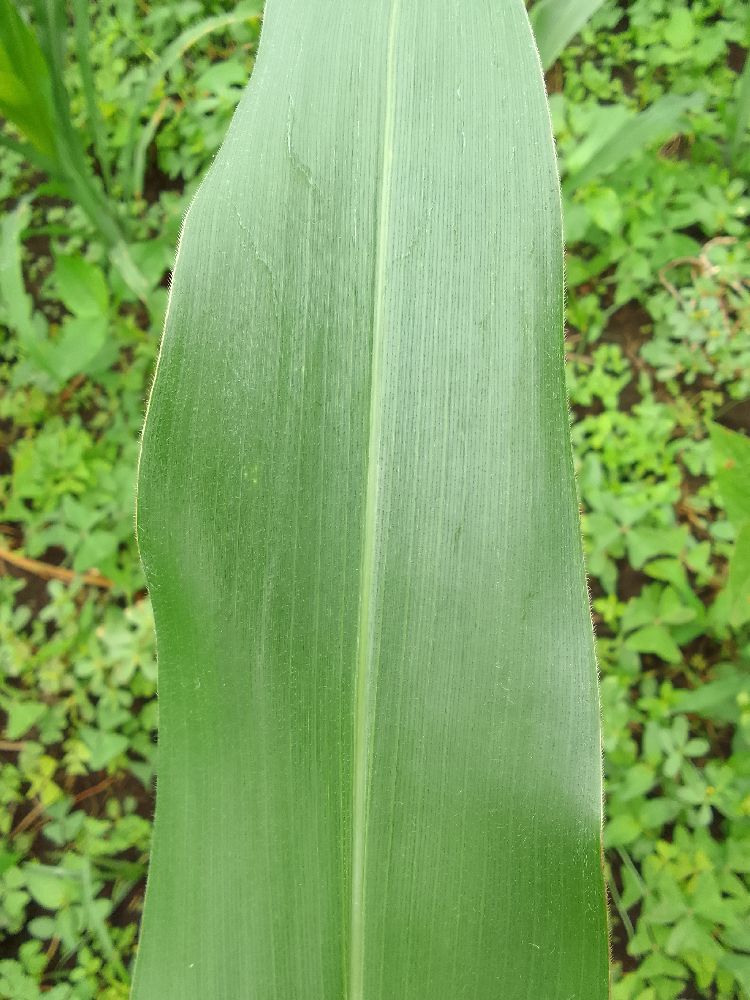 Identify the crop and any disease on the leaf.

maize, healthy
